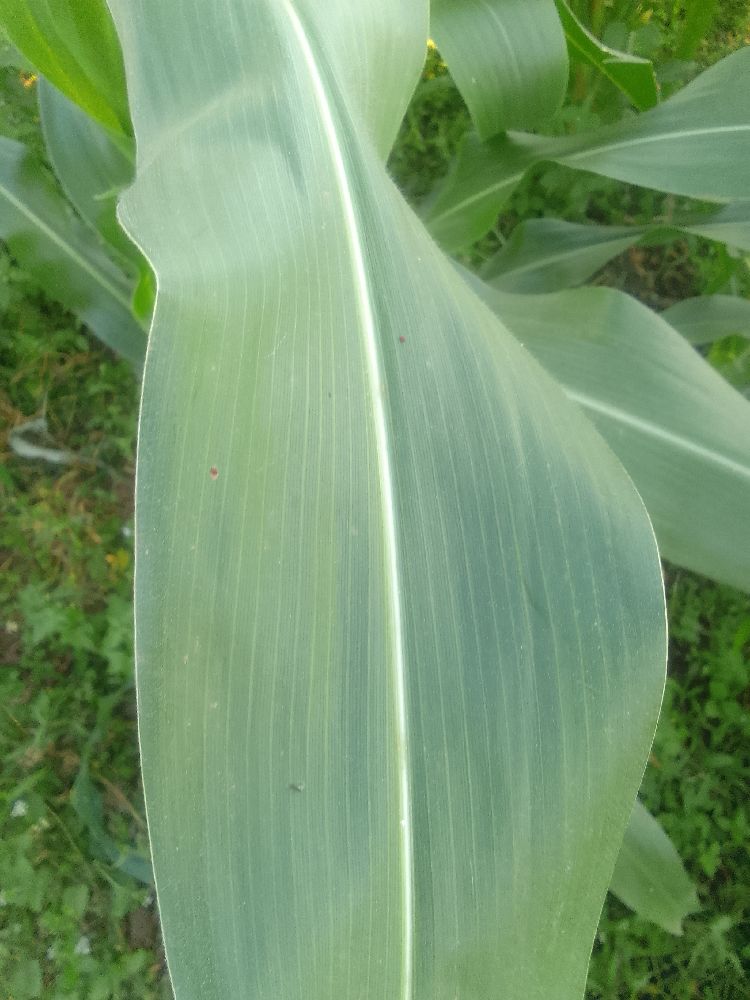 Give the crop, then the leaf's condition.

maize, healthy
